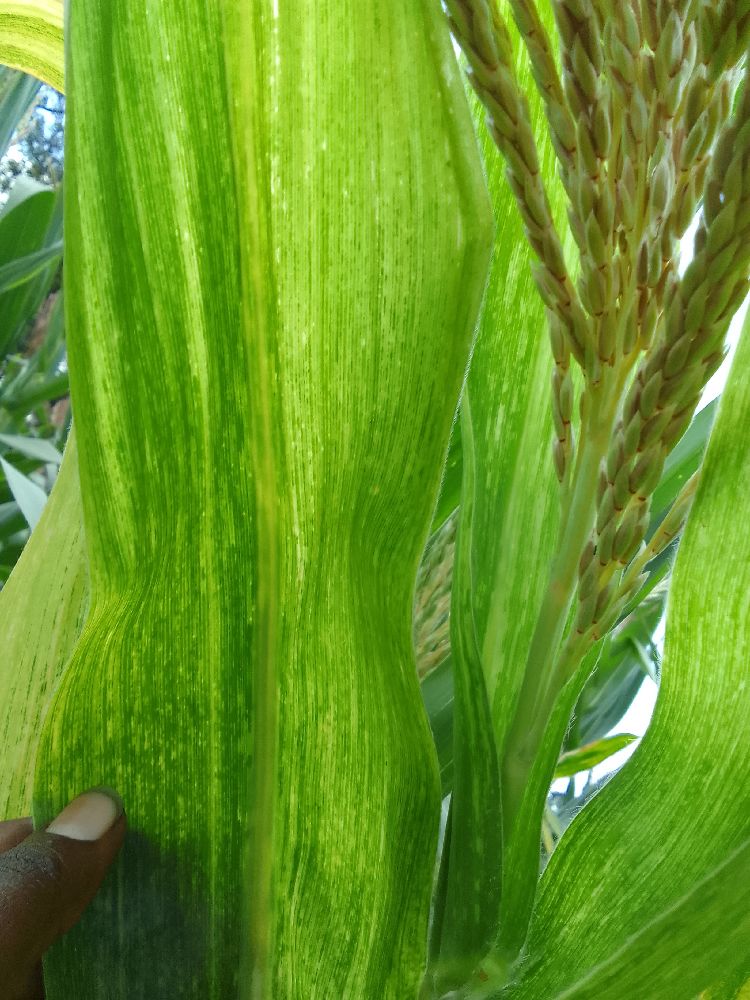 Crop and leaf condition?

maize, maize lethal necrosis
